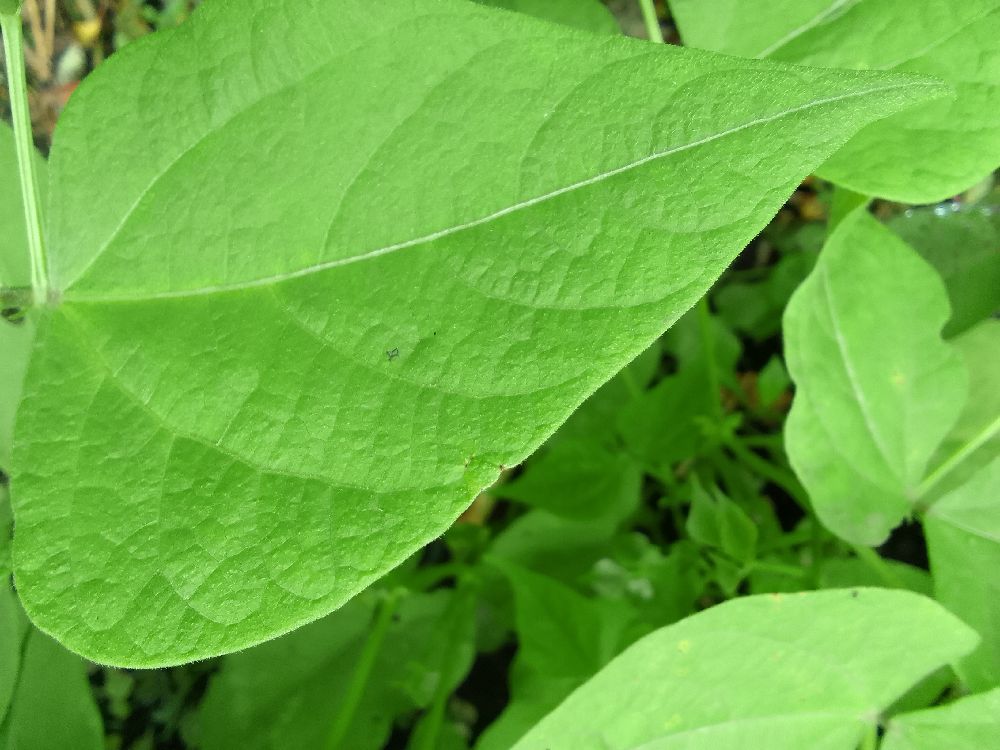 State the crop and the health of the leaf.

common bean, healthy
